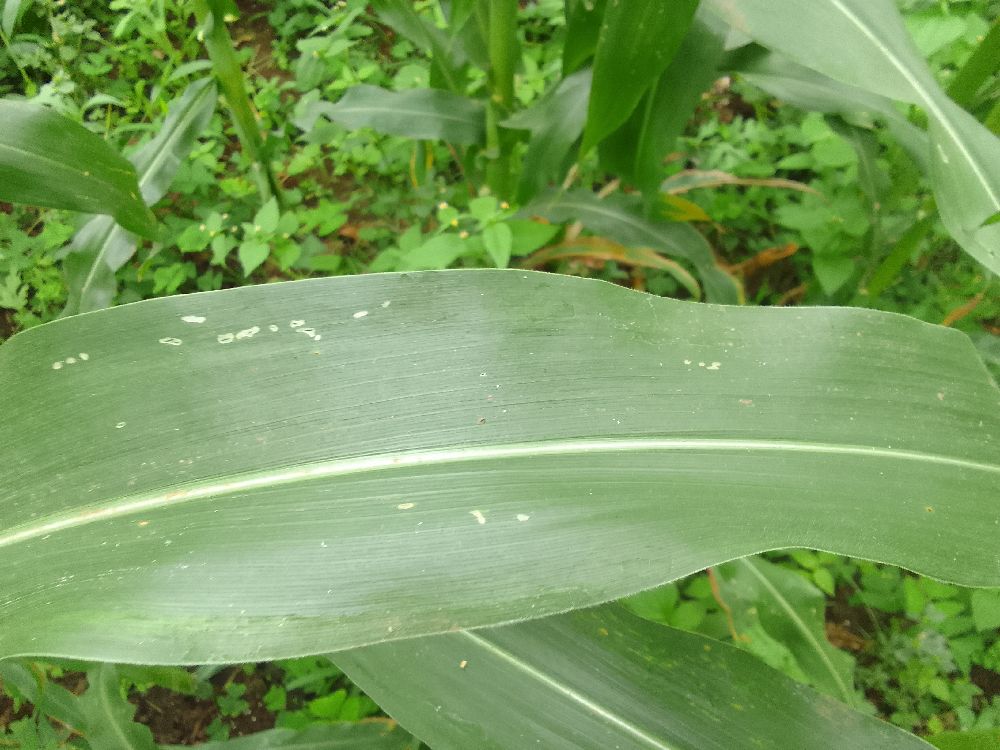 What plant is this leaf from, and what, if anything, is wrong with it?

maize, healthy
